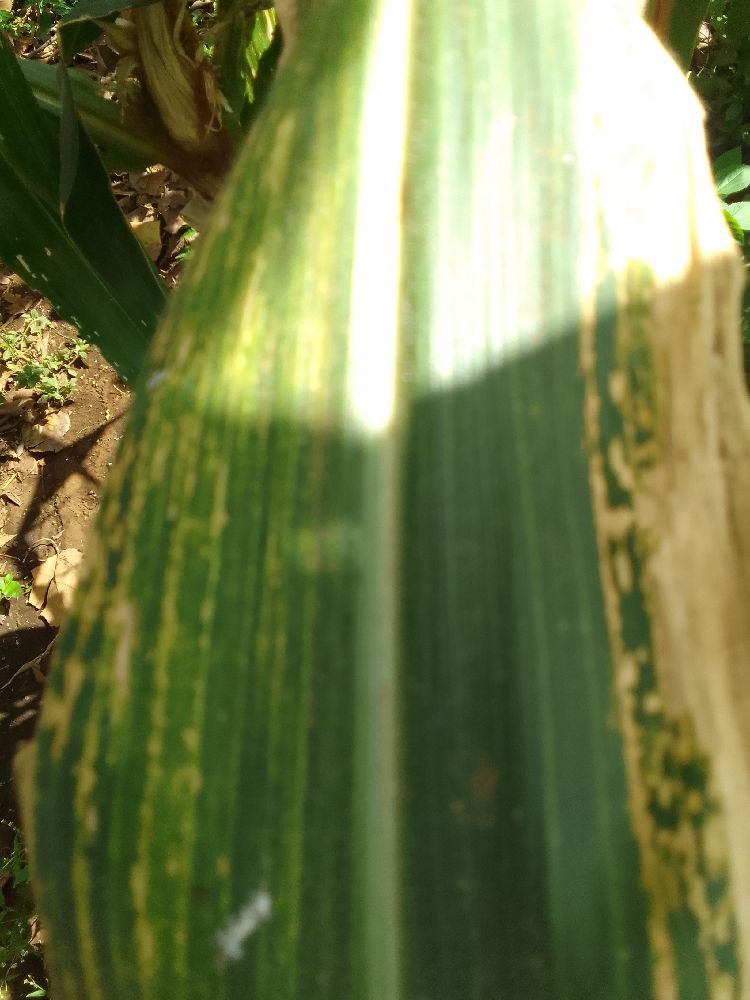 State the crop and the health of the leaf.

maize, maize lethal necrosis
